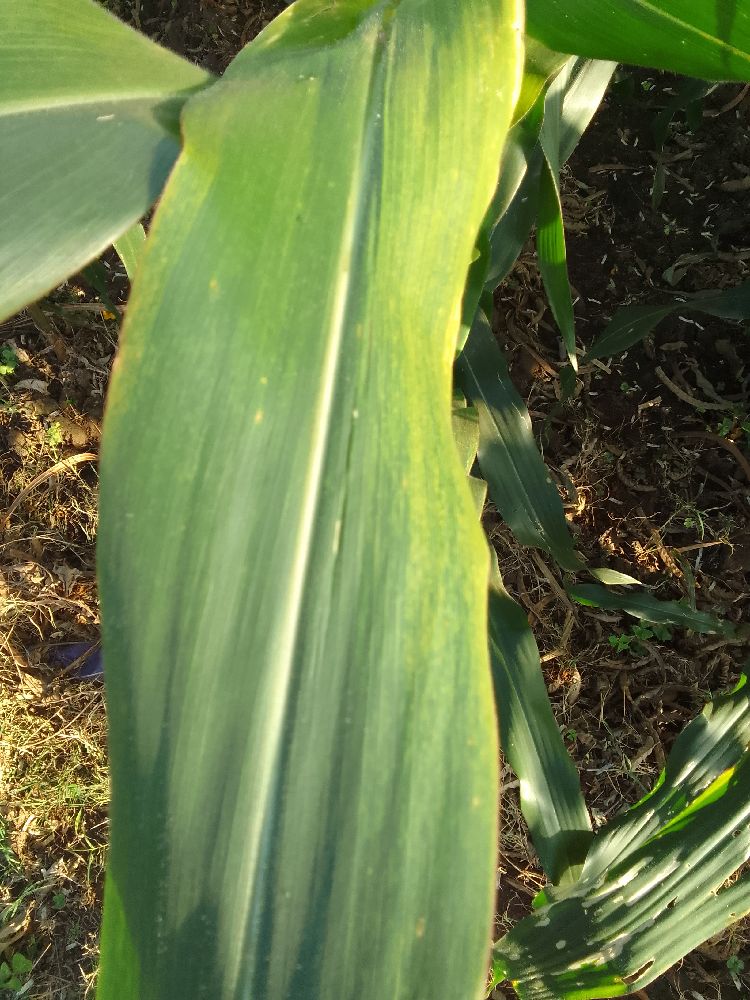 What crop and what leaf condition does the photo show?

maize, maize lethal necrosis
